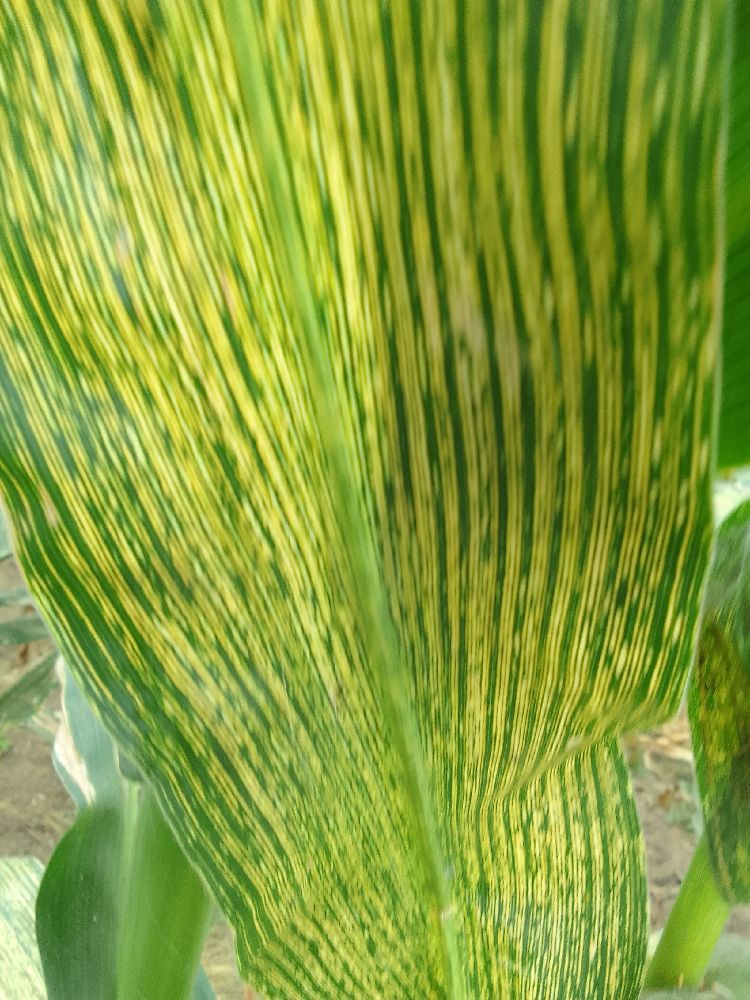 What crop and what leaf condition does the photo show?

maize, maize streak virus
